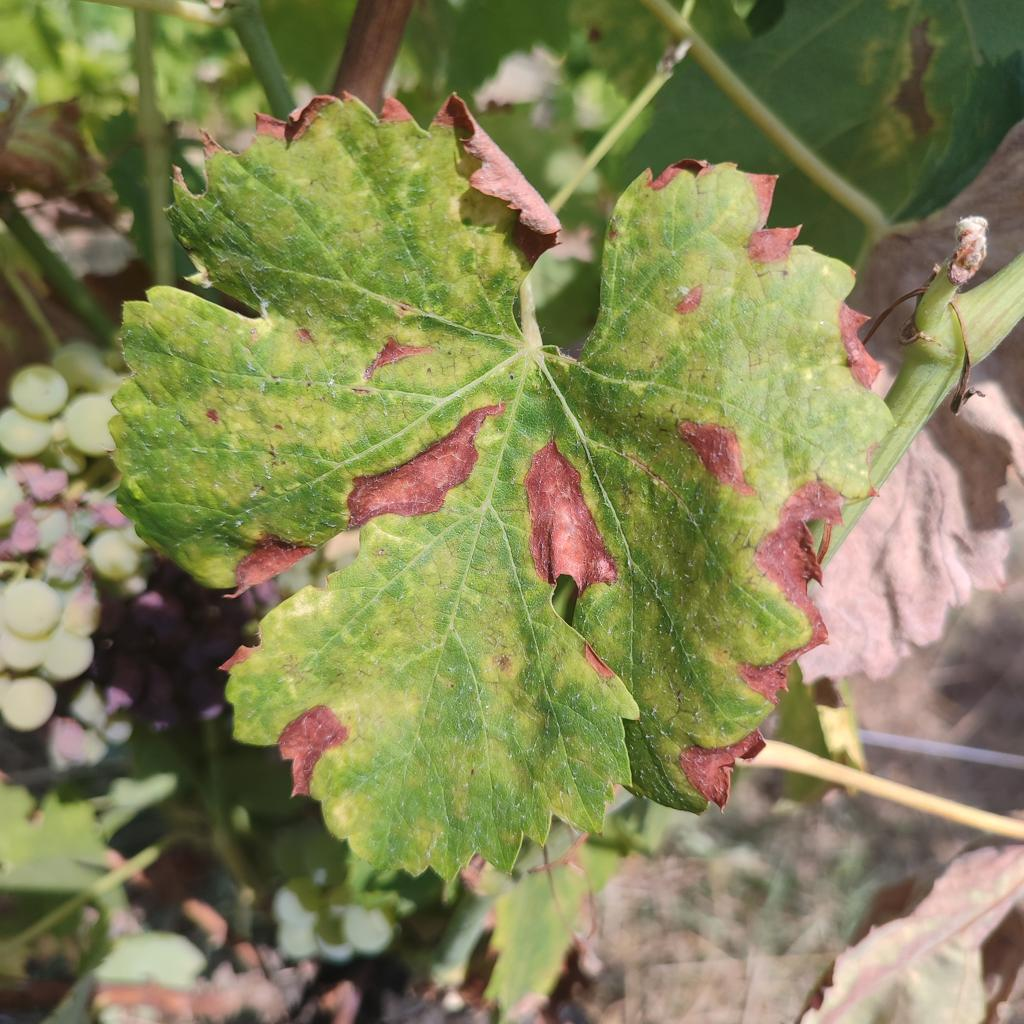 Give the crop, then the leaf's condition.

grapevine, esca complex
